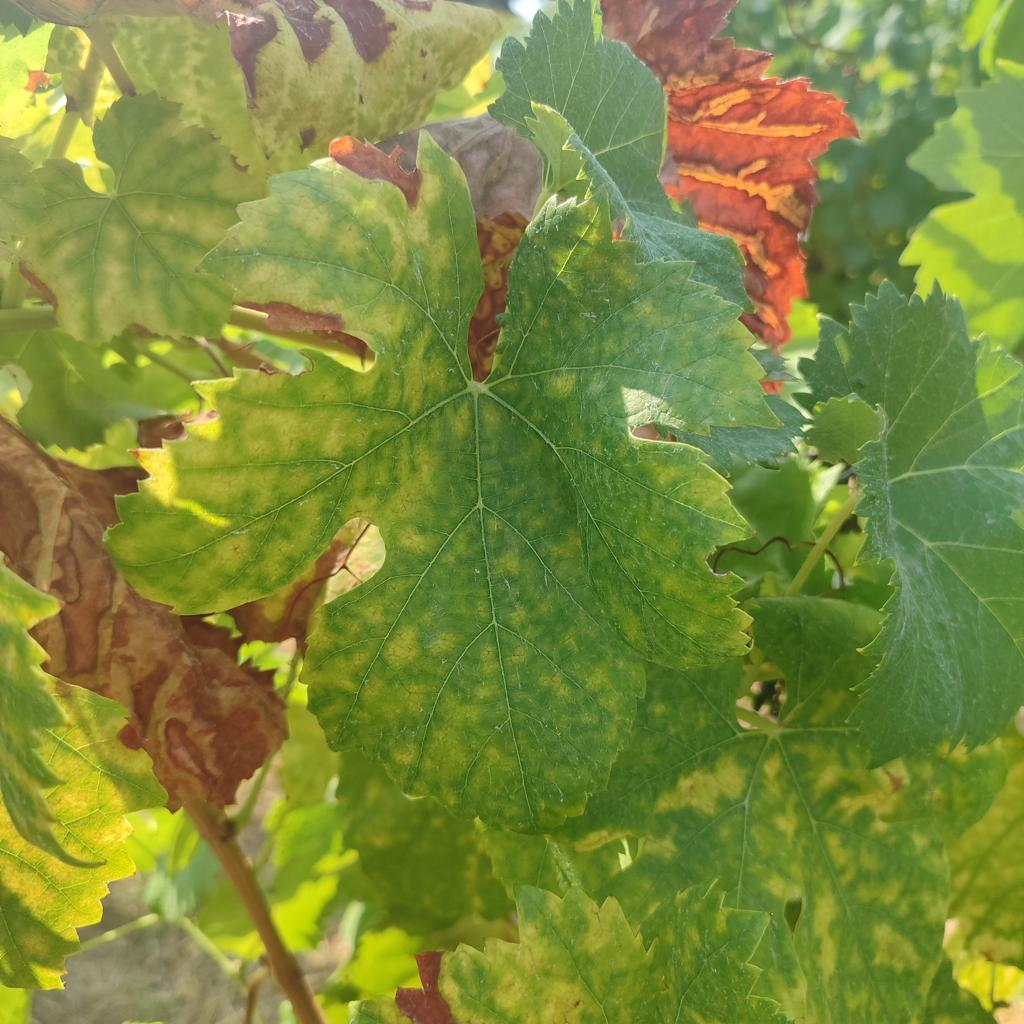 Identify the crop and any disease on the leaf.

grapevine, esca complex
